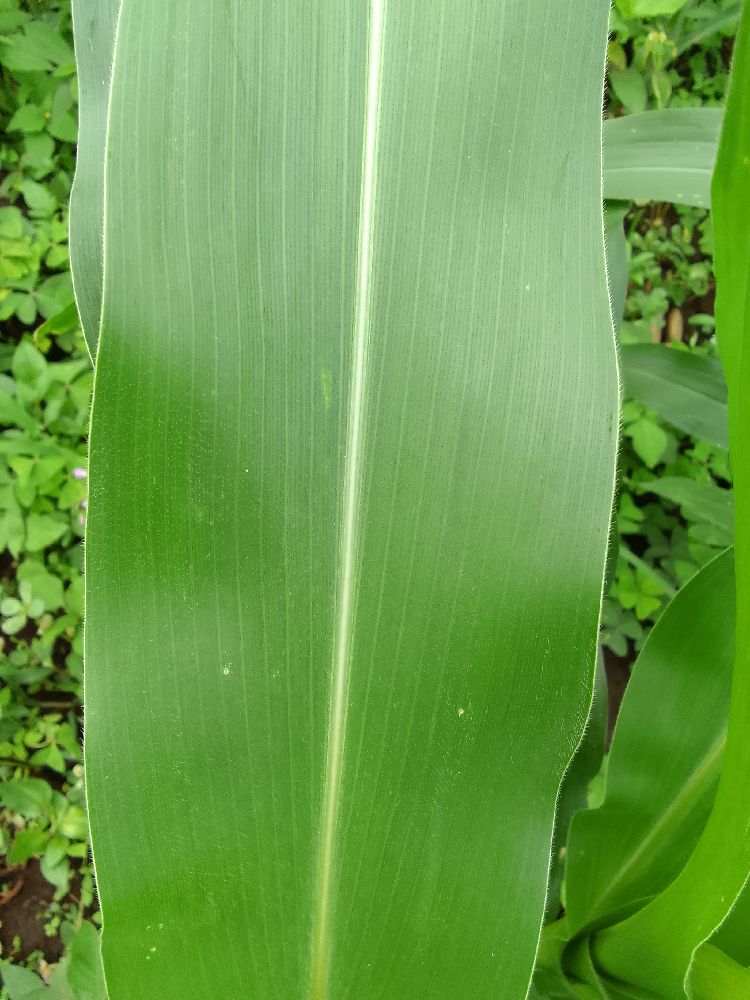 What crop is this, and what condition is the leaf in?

maize, healthy
